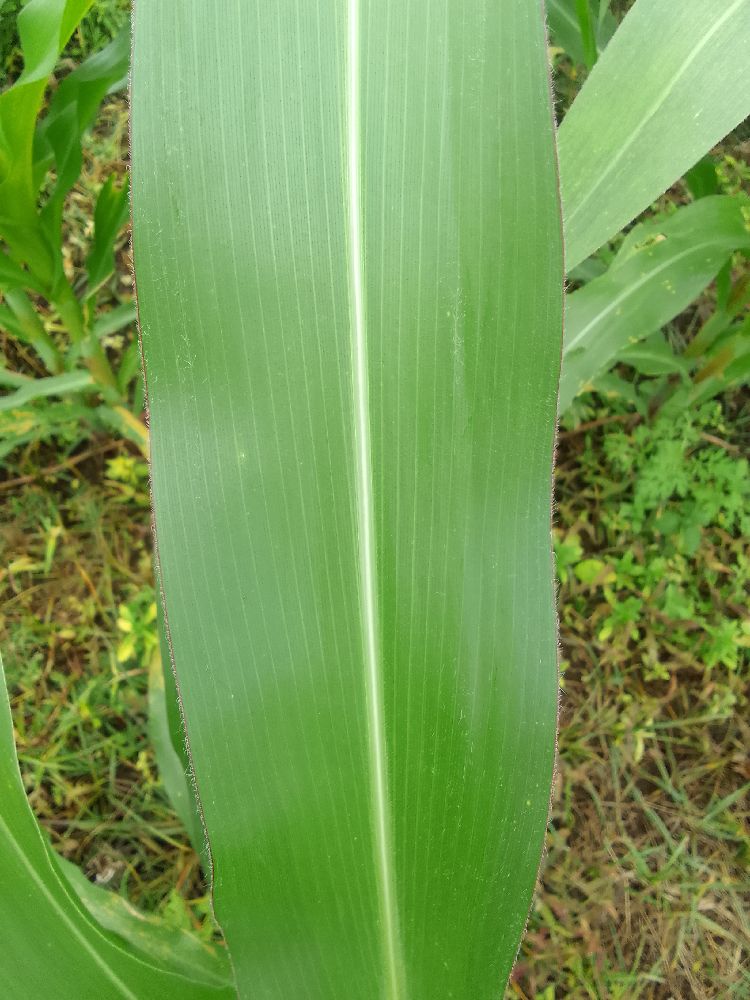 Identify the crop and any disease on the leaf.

maize, healthy
